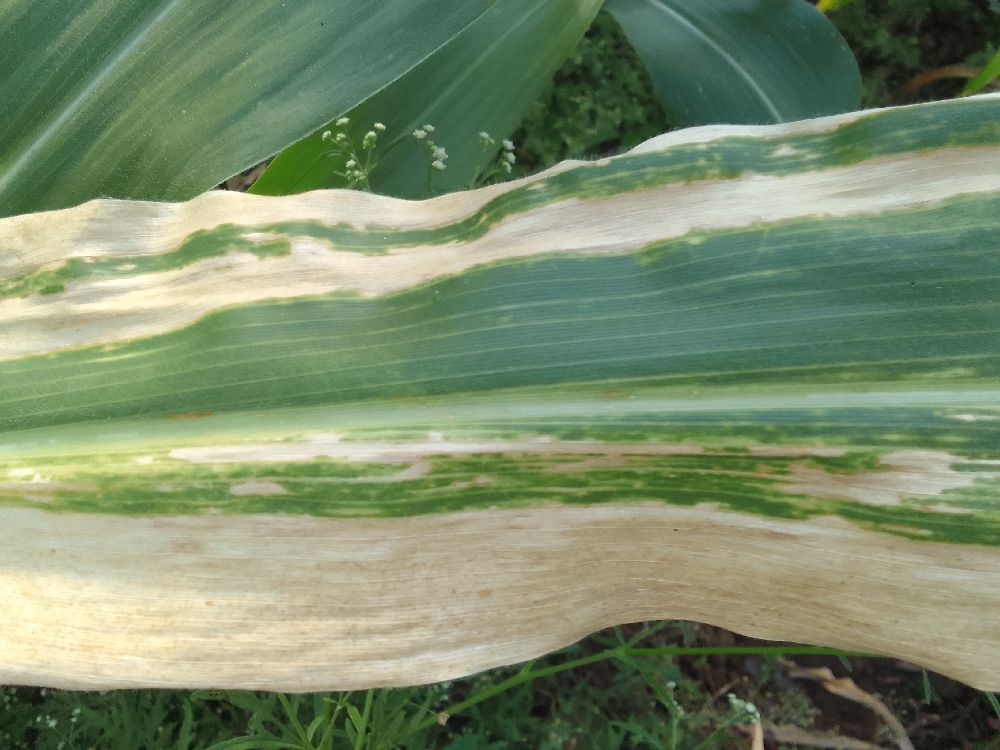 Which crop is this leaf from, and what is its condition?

maize, maize lethal necrosis
